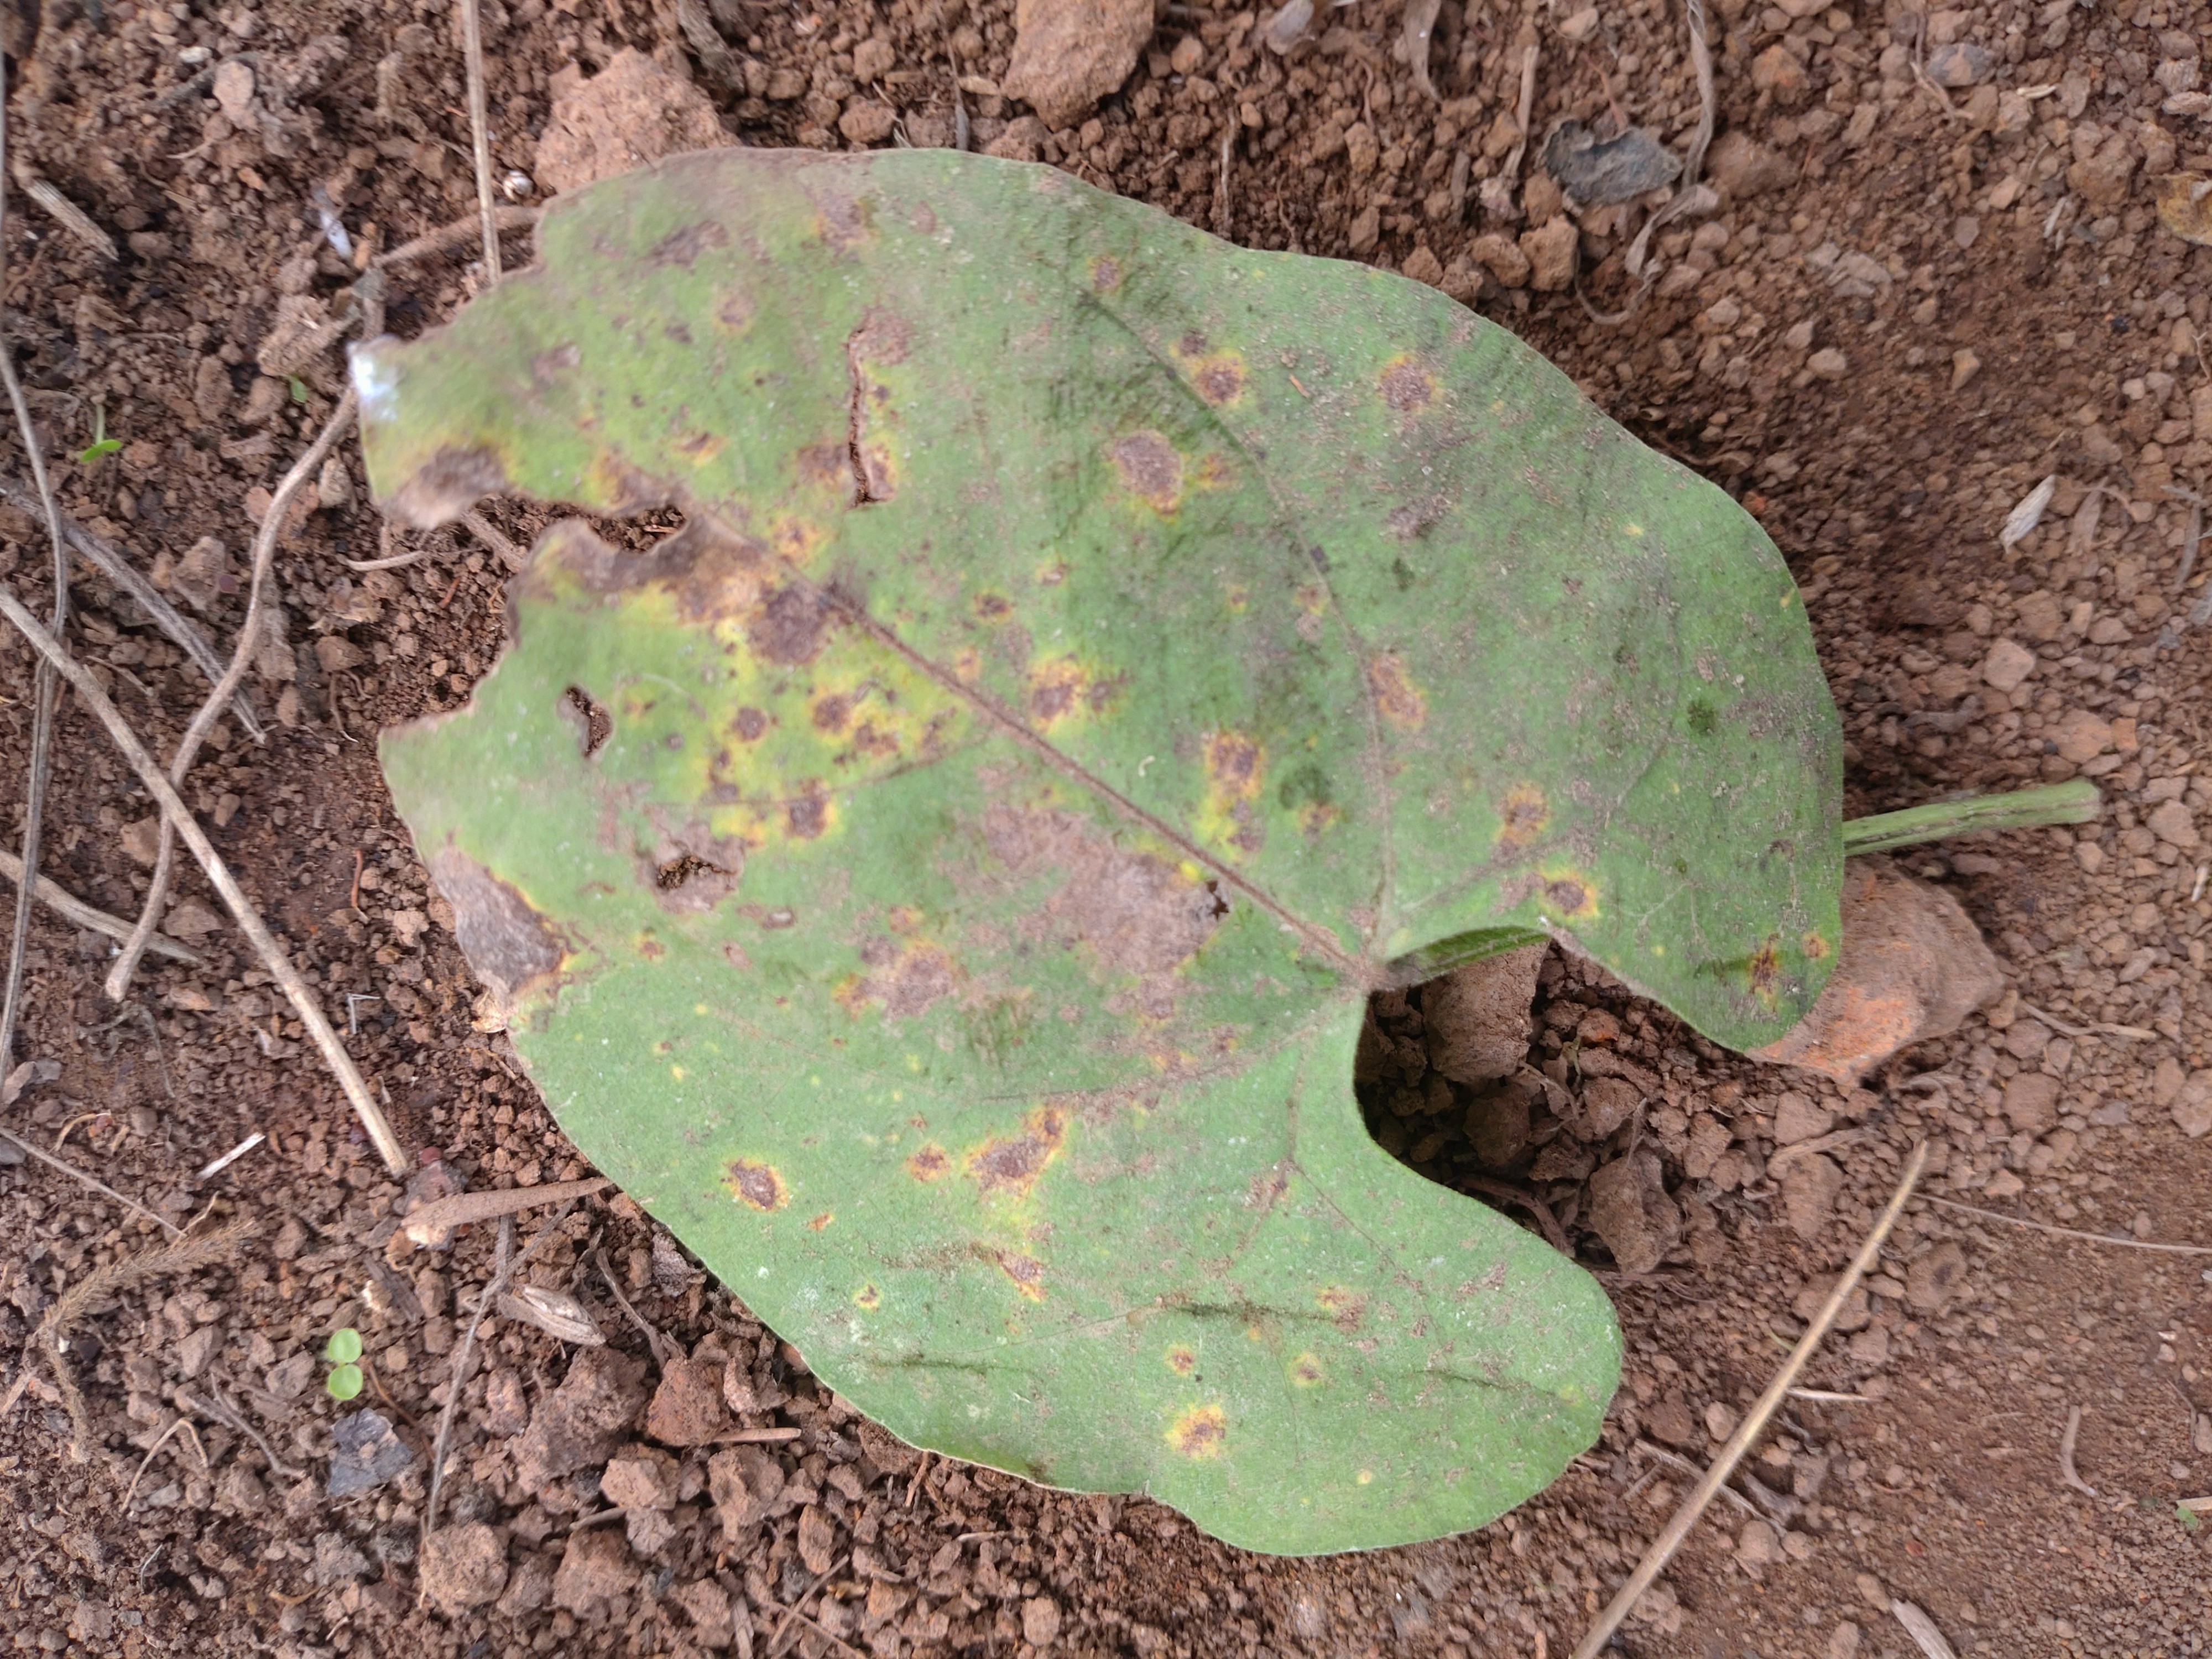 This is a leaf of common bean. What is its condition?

anthracnose
